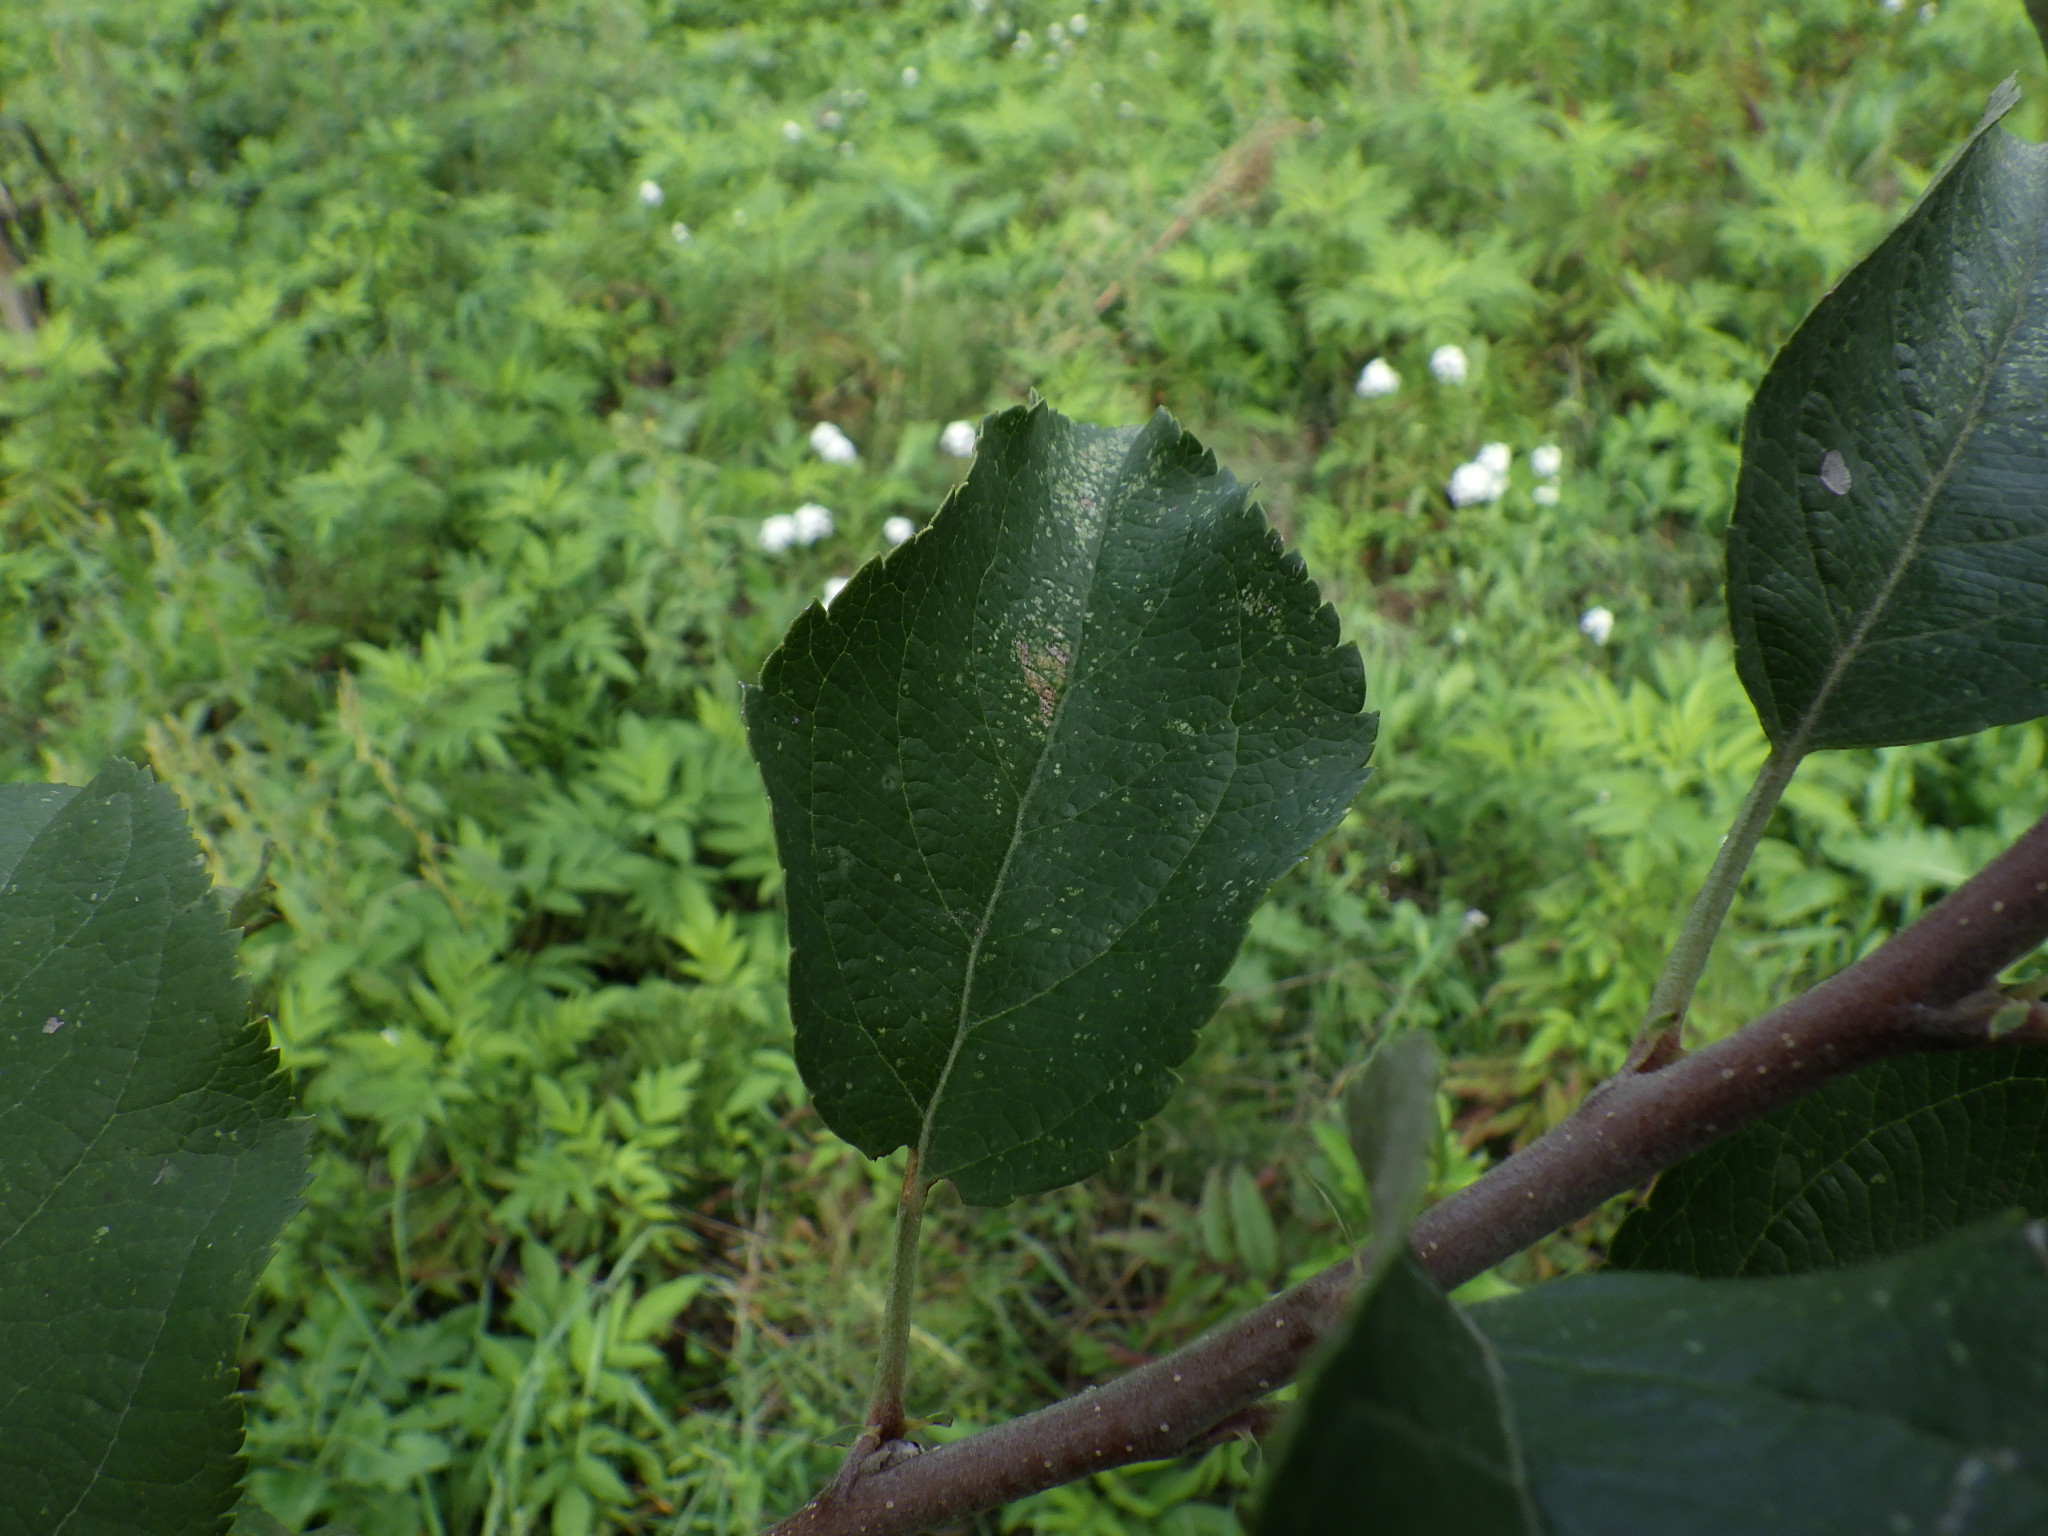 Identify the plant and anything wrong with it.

apple, alternaria, mites
